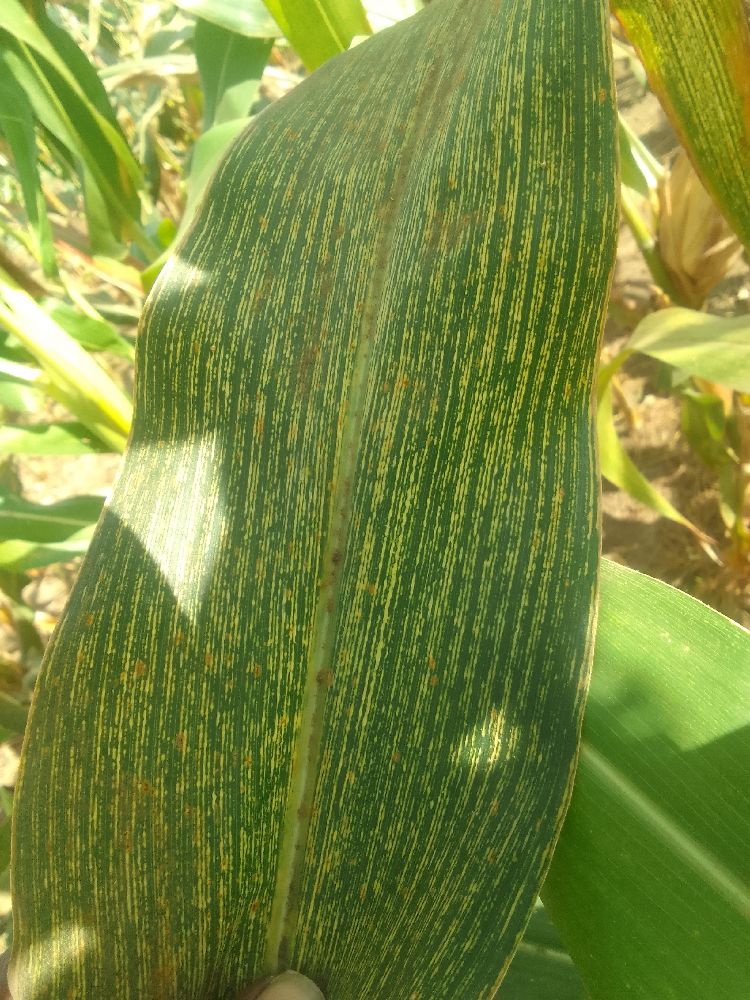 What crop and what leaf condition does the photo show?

maize, maize streak virus
